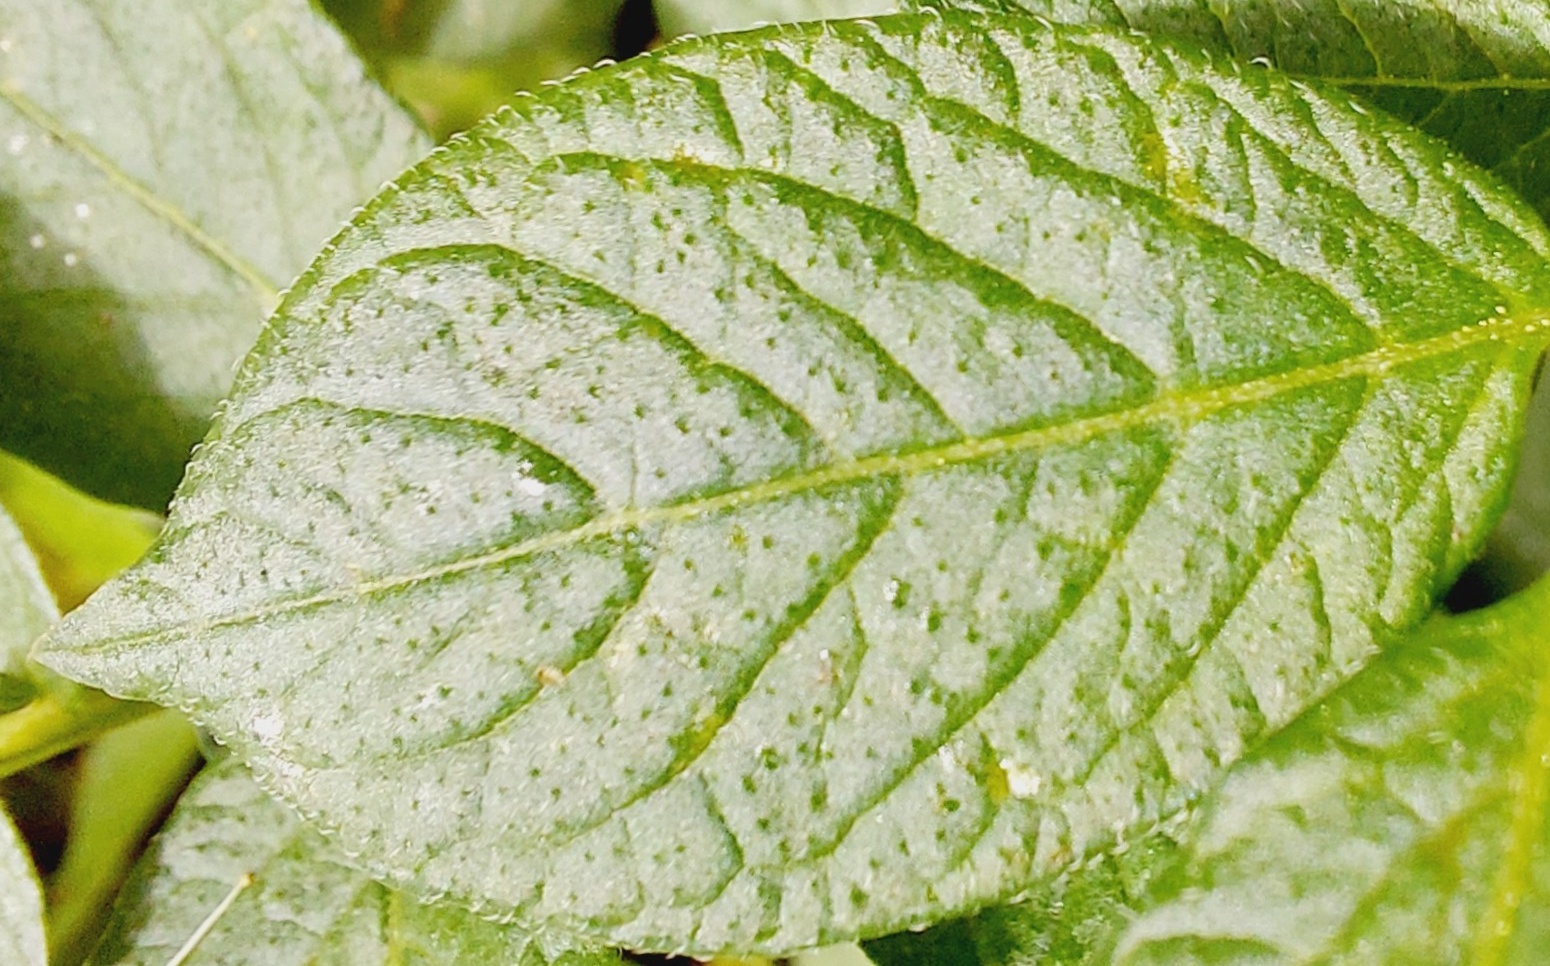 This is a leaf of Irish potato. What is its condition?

healthy
